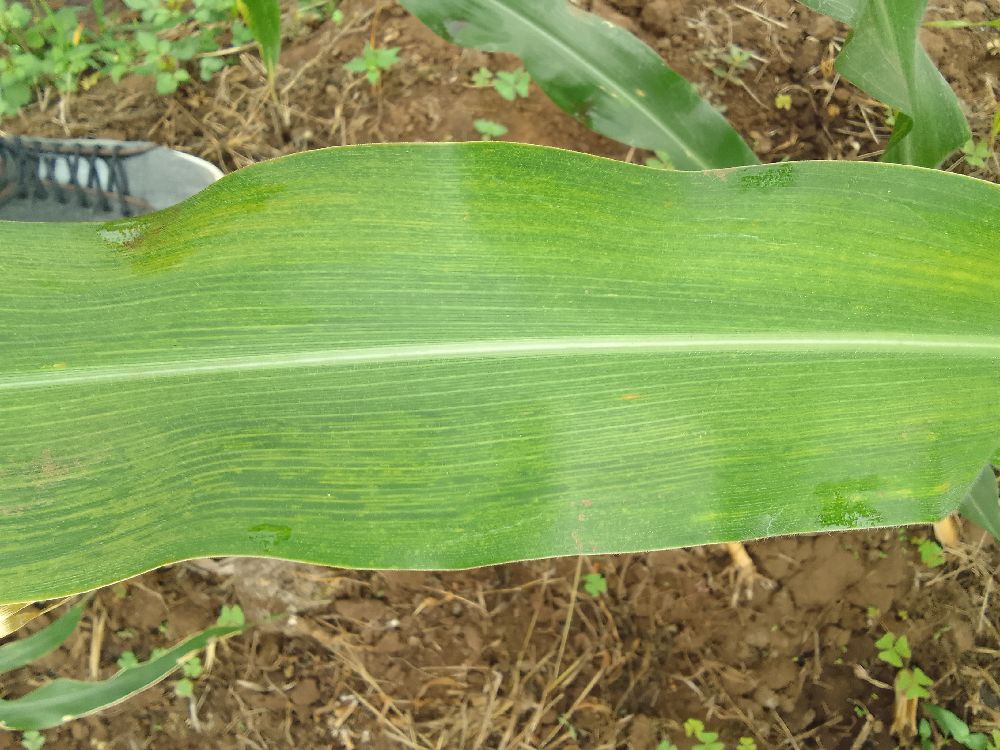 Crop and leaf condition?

maize, maize lethal necrosis
